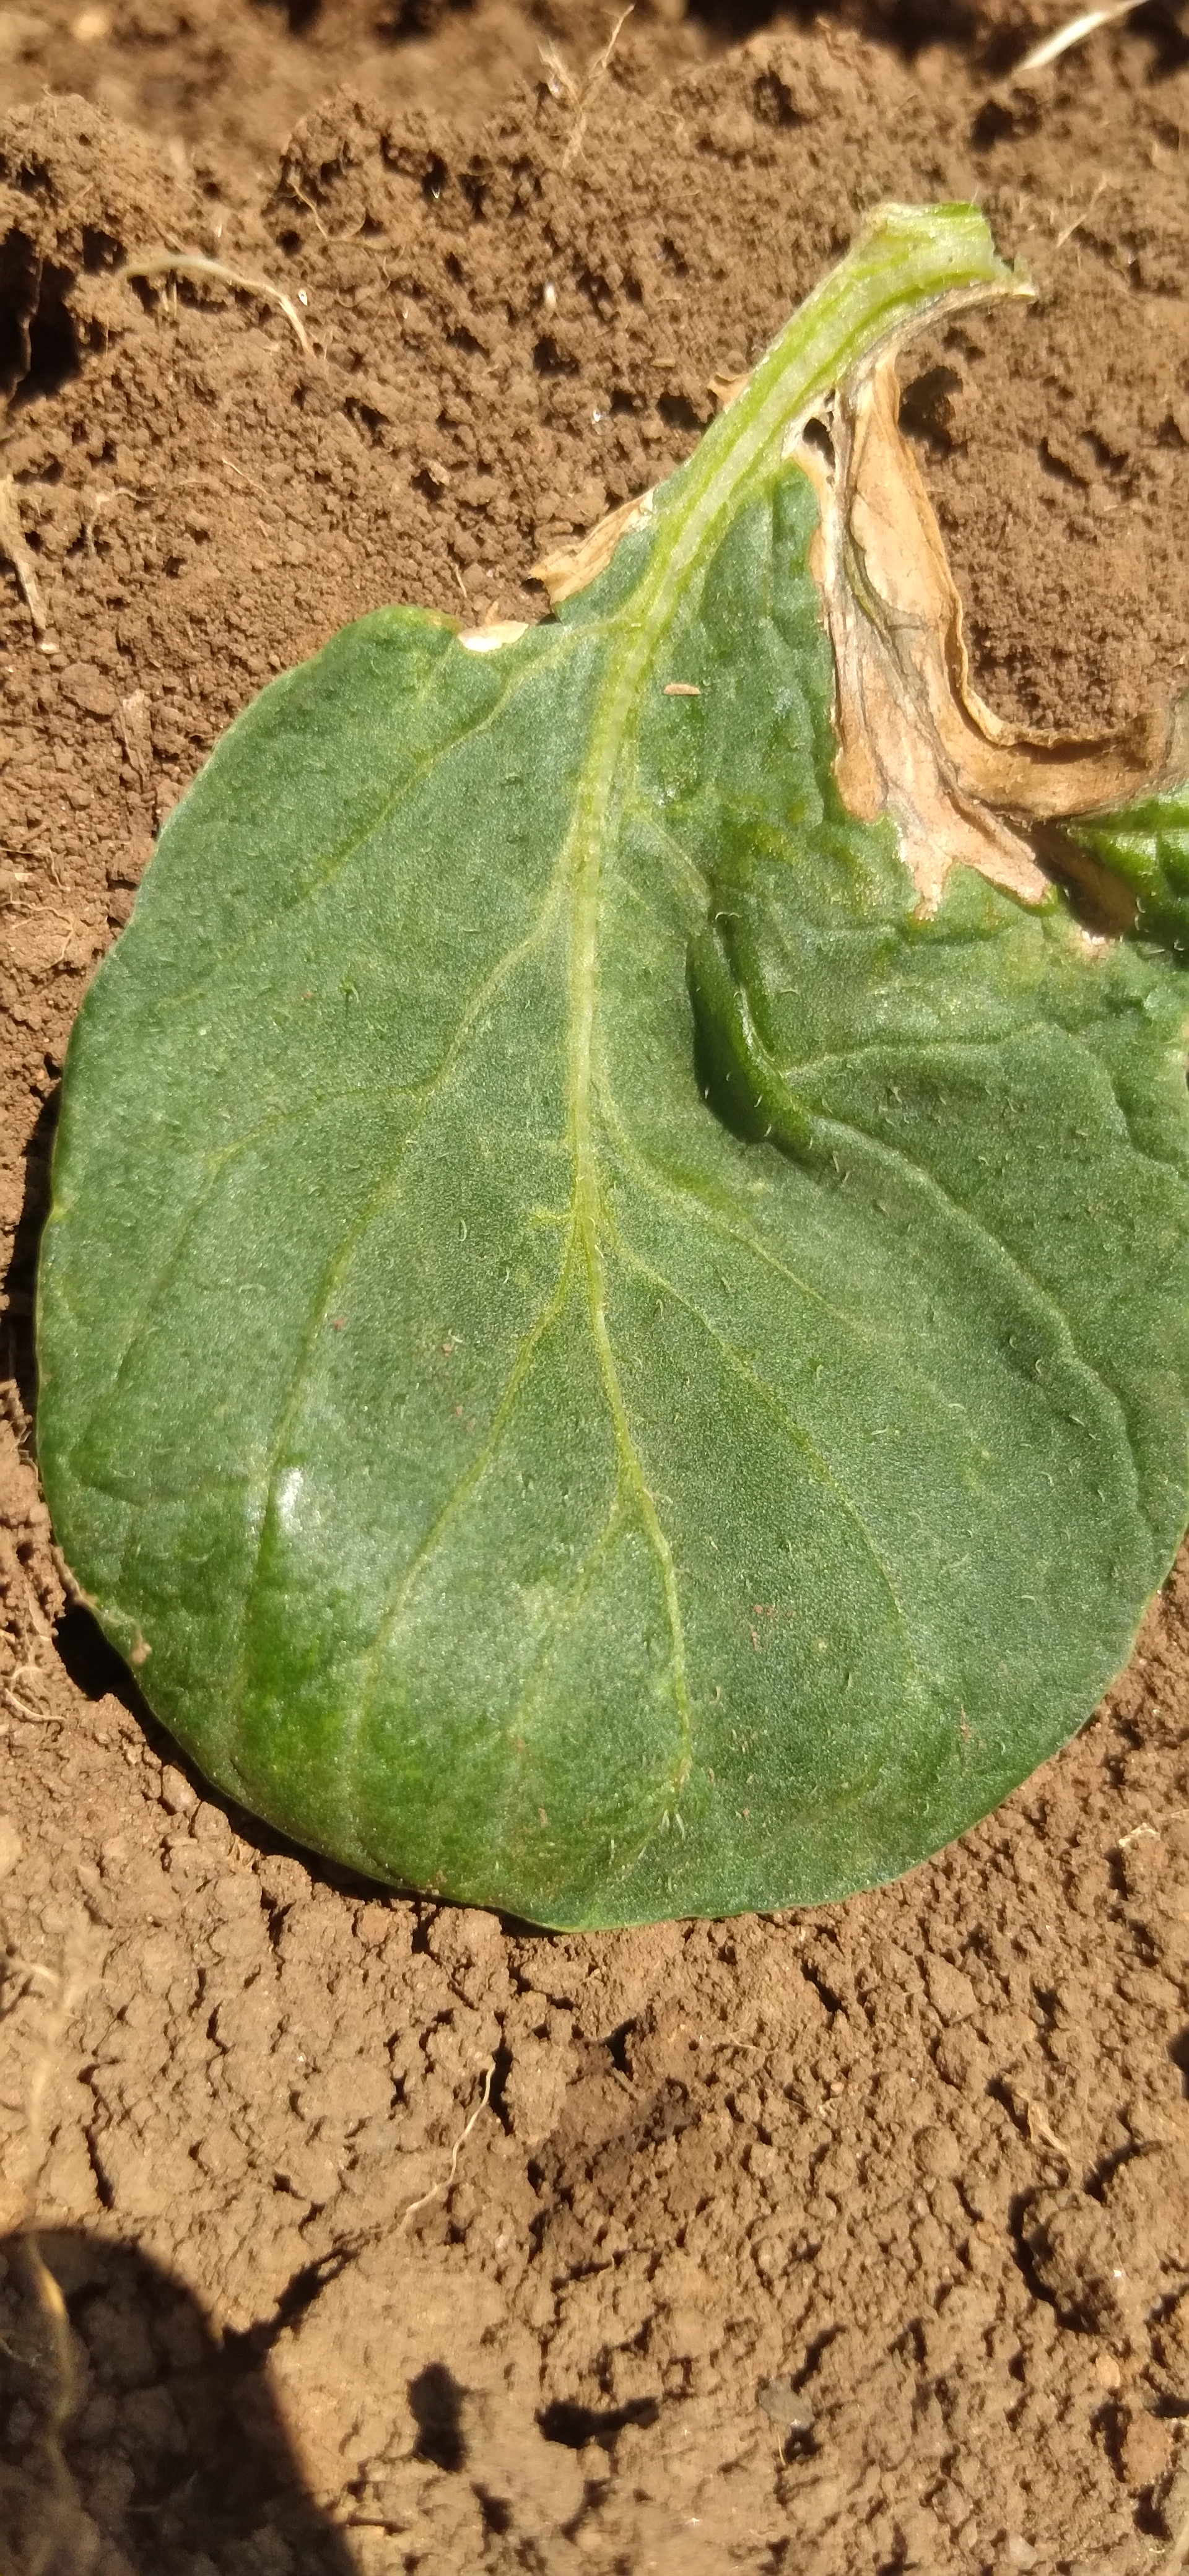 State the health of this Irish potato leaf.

early blight
